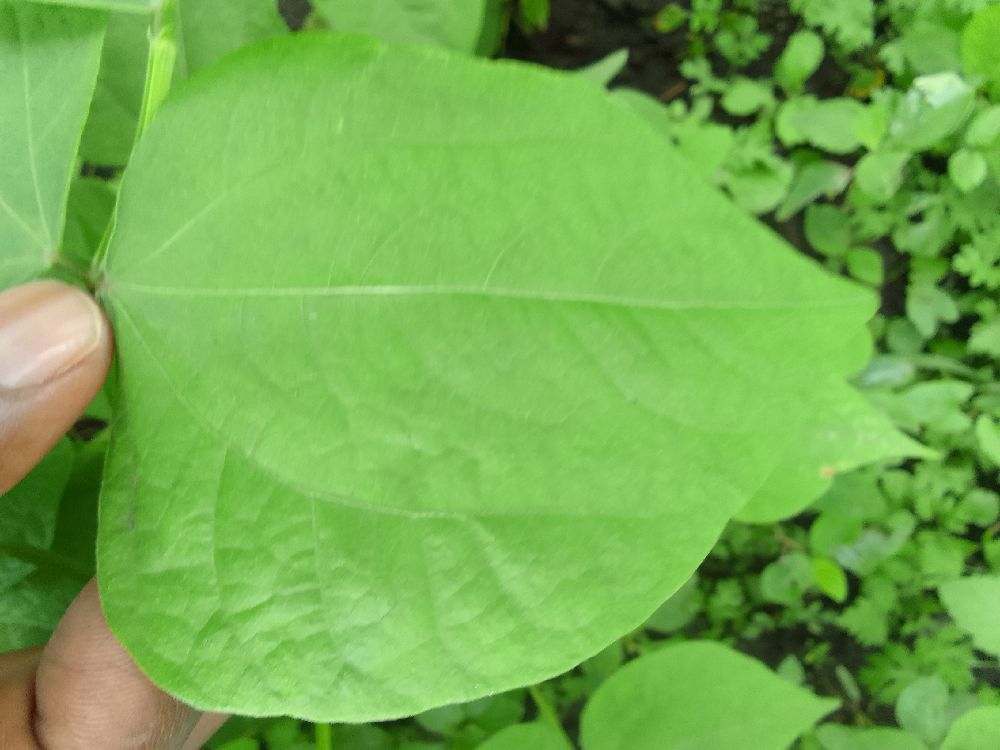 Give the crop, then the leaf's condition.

common bean, healthy
